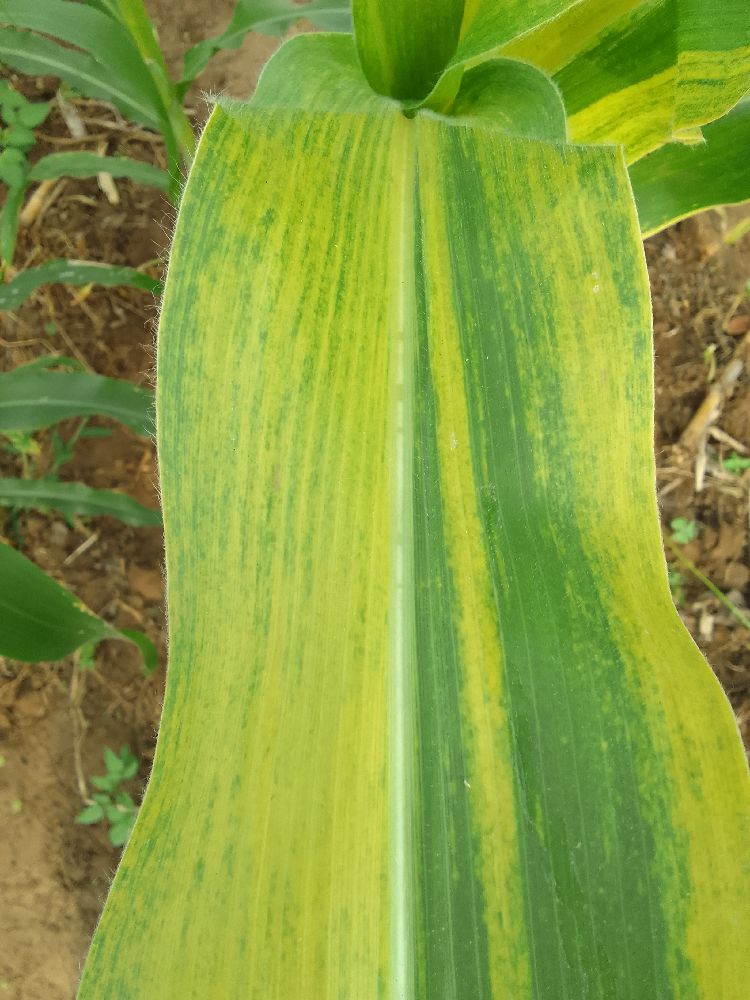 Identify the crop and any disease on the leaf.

maize, maize lethal necrosis
